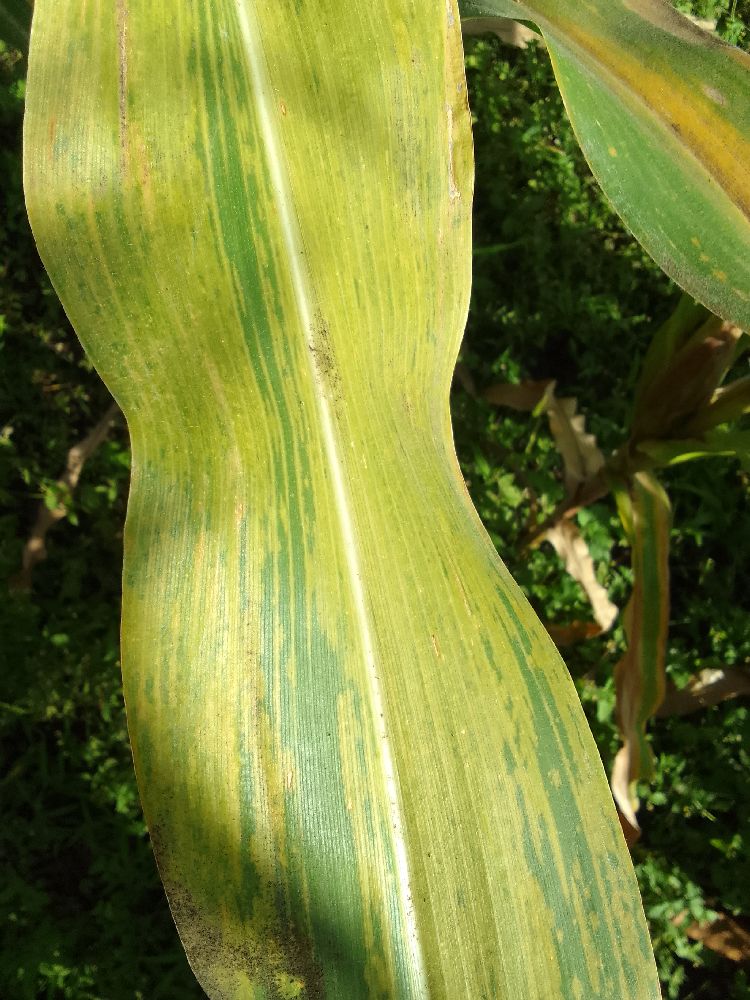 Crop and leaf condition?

maize, maize lethal necrosis
